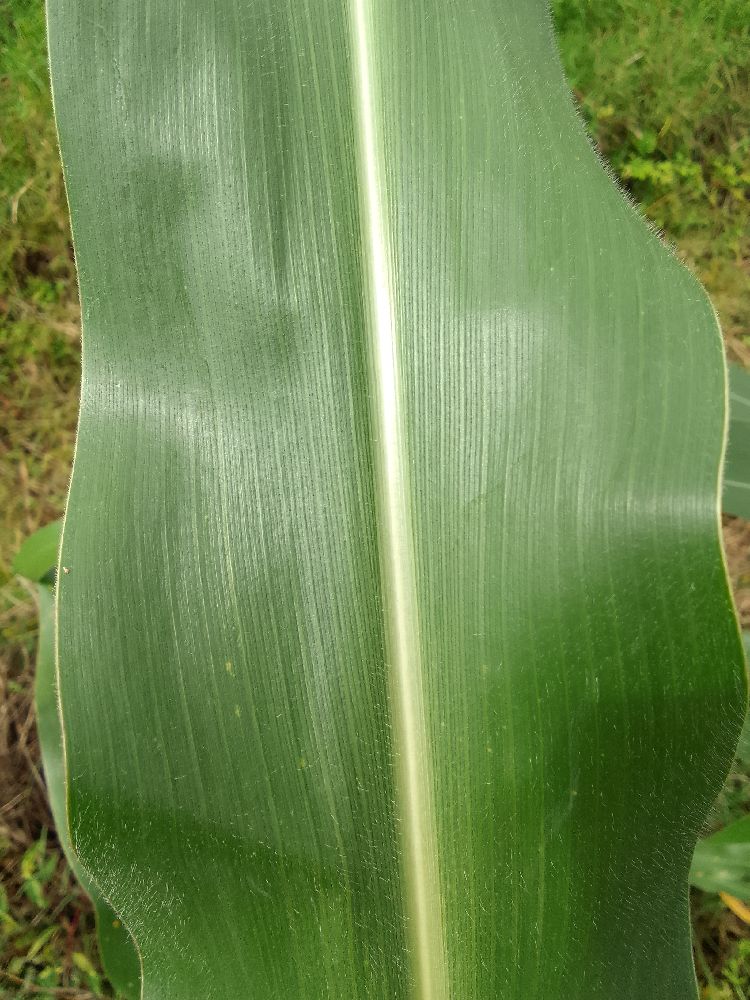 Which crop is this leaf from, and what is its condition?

maize, healthy
